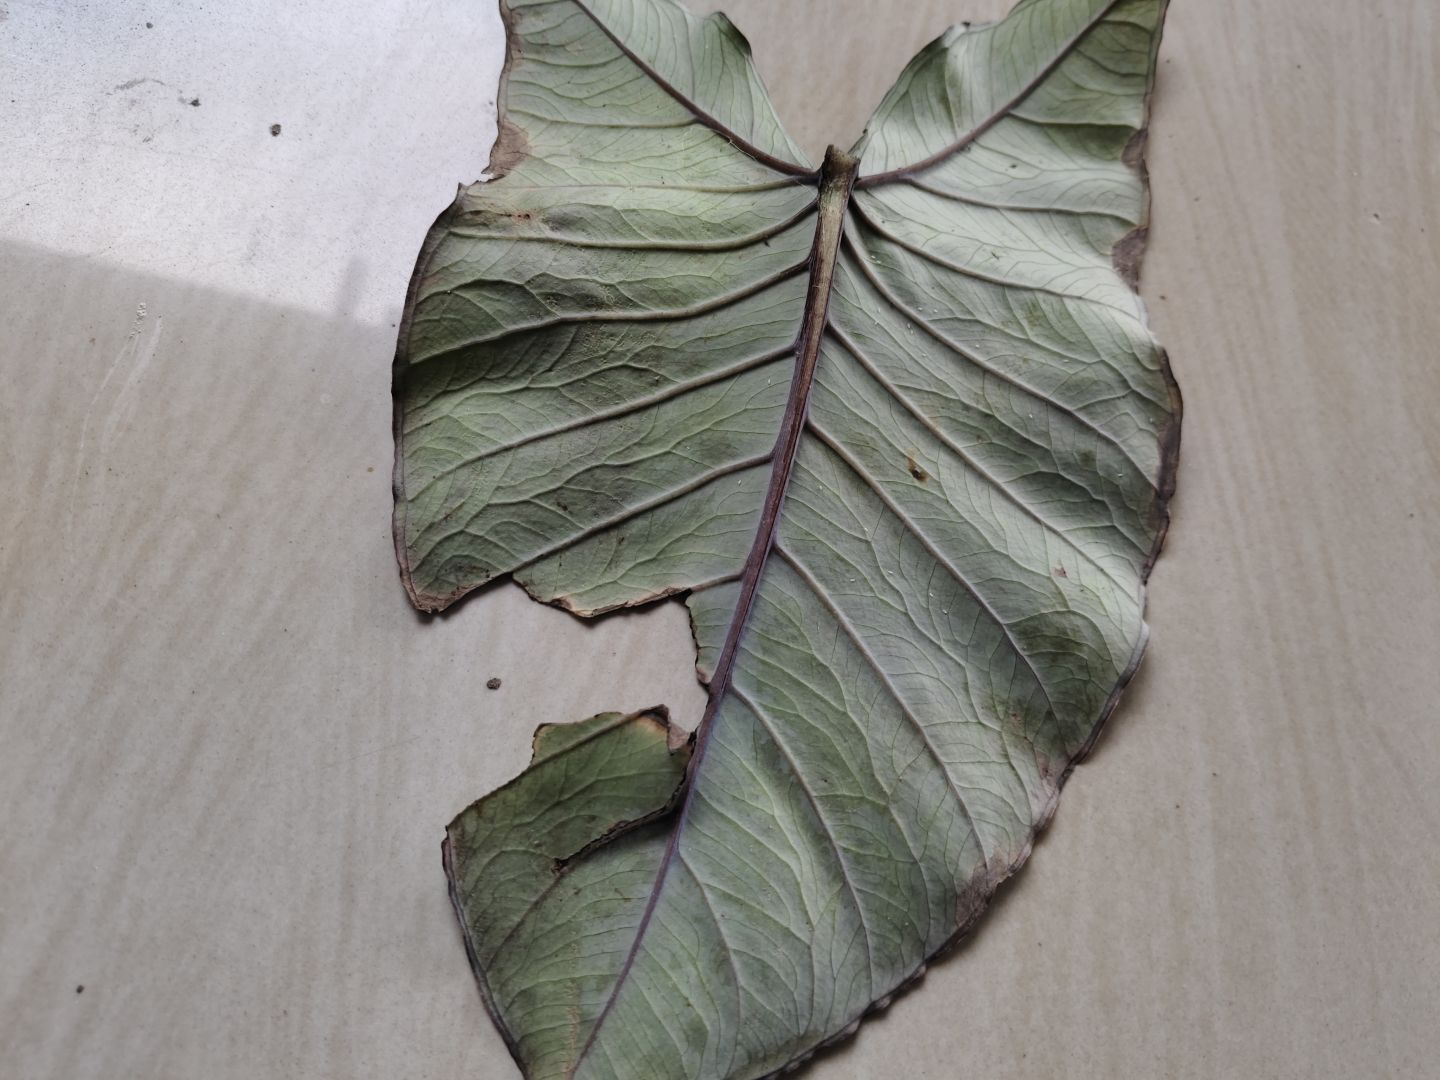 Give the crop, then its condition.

taro, leaf blight
